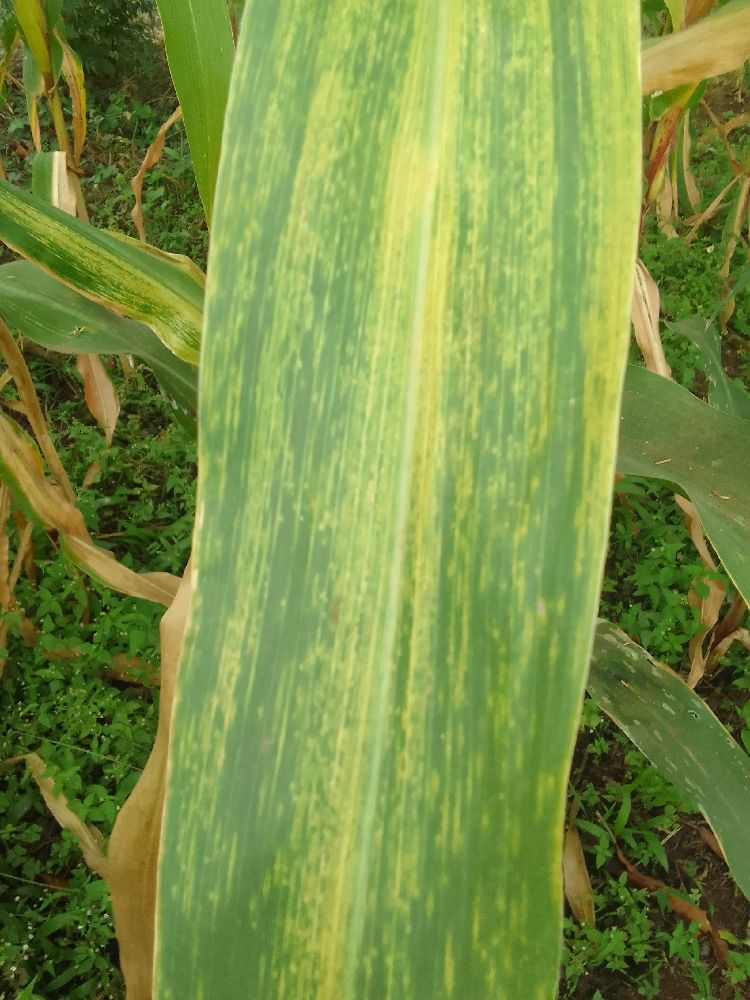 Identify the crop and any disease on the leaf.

maize, maize lethal necrosis
